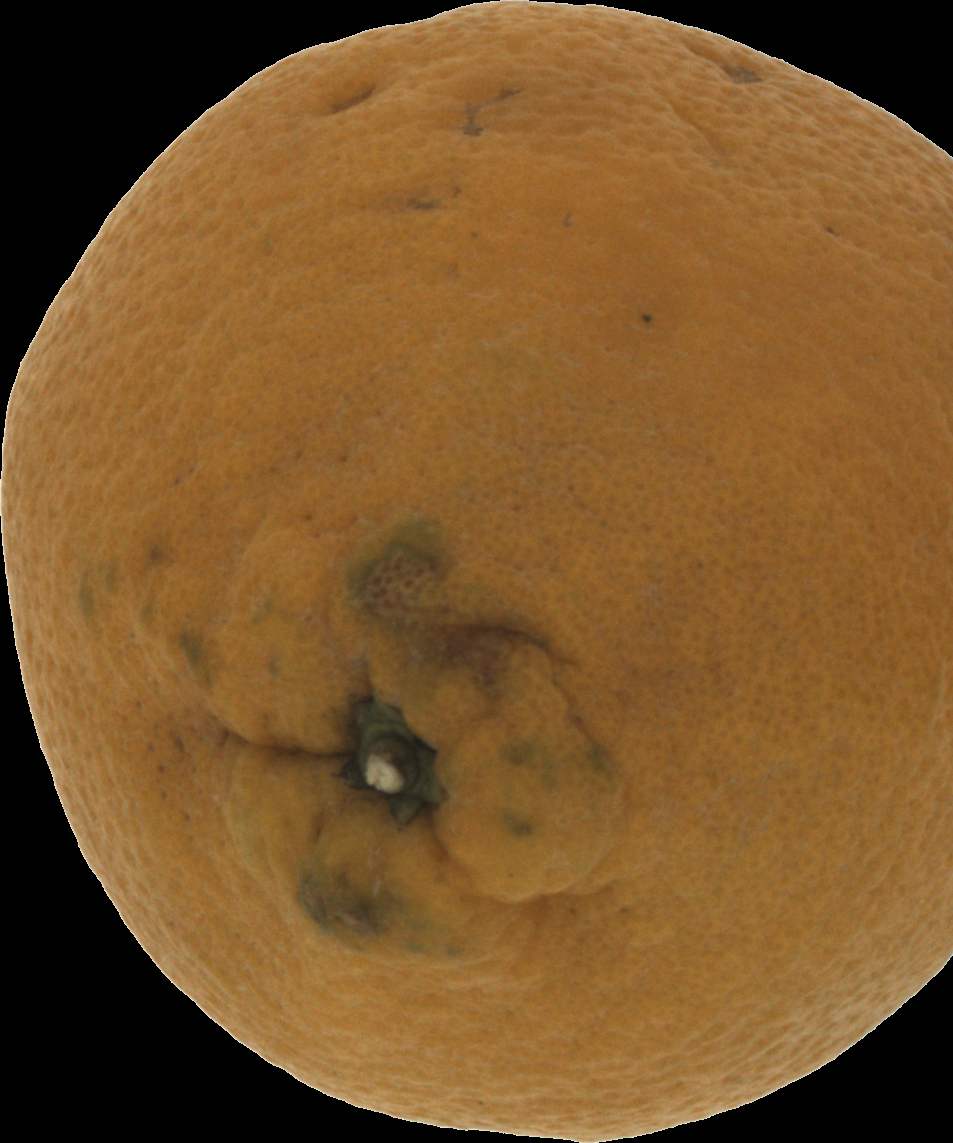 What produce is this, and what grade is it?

orange, bad
